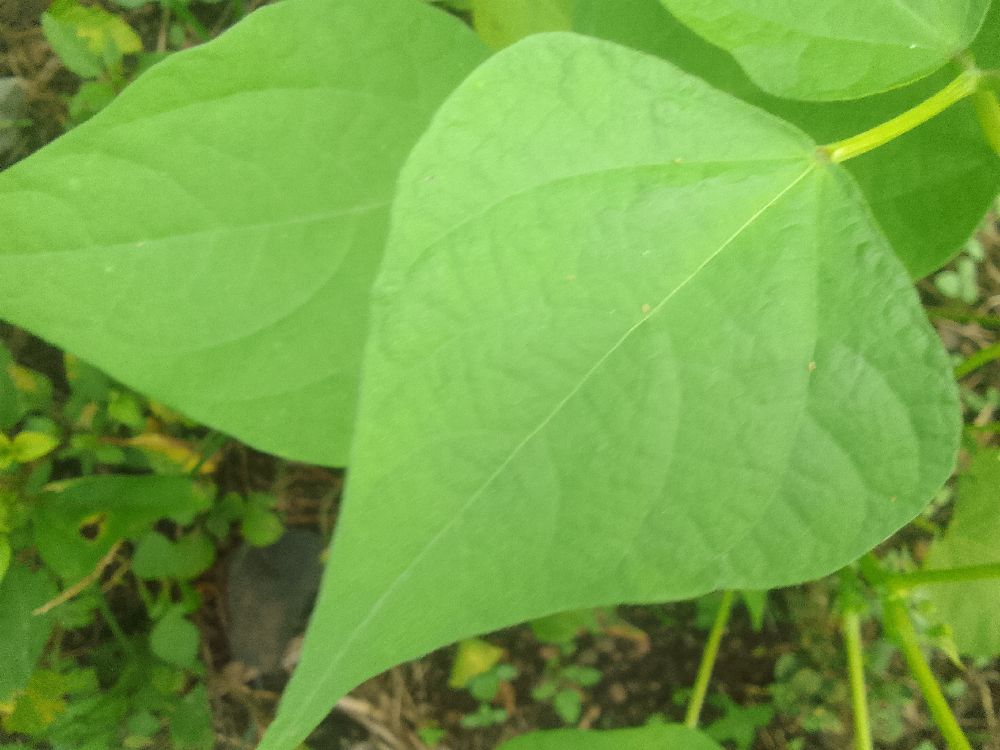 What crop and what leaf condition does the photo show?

common bean, healthy
